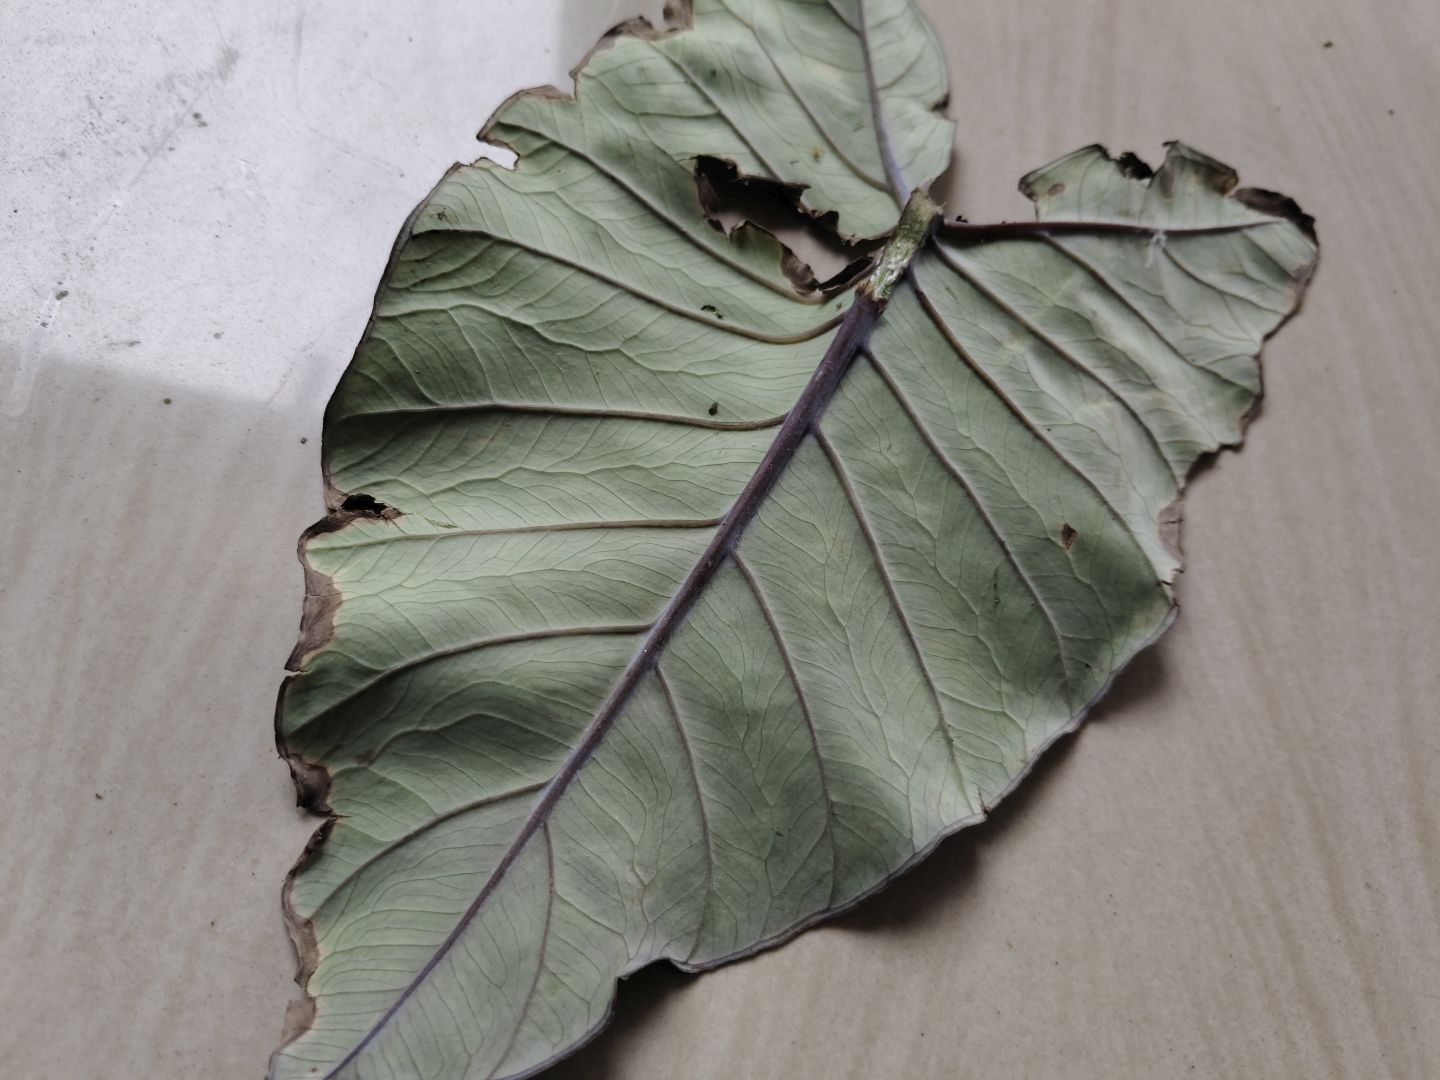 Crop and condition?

taro, leaf blight
